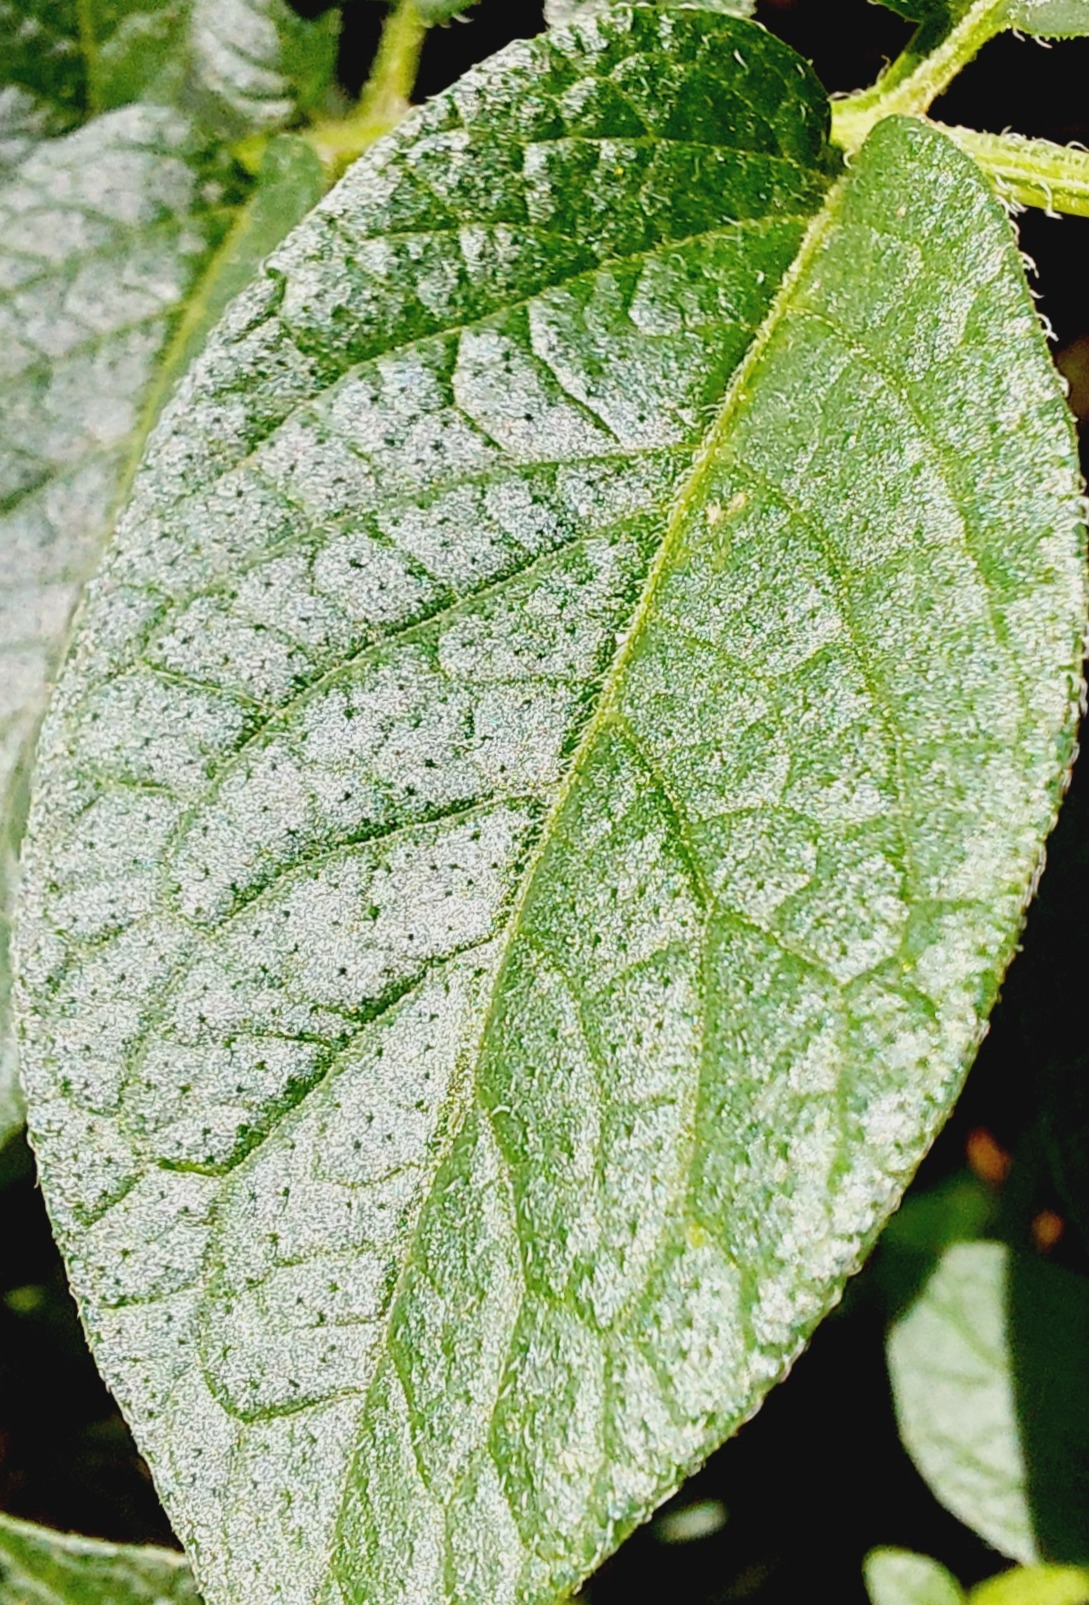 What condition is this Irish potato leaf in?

healthy
